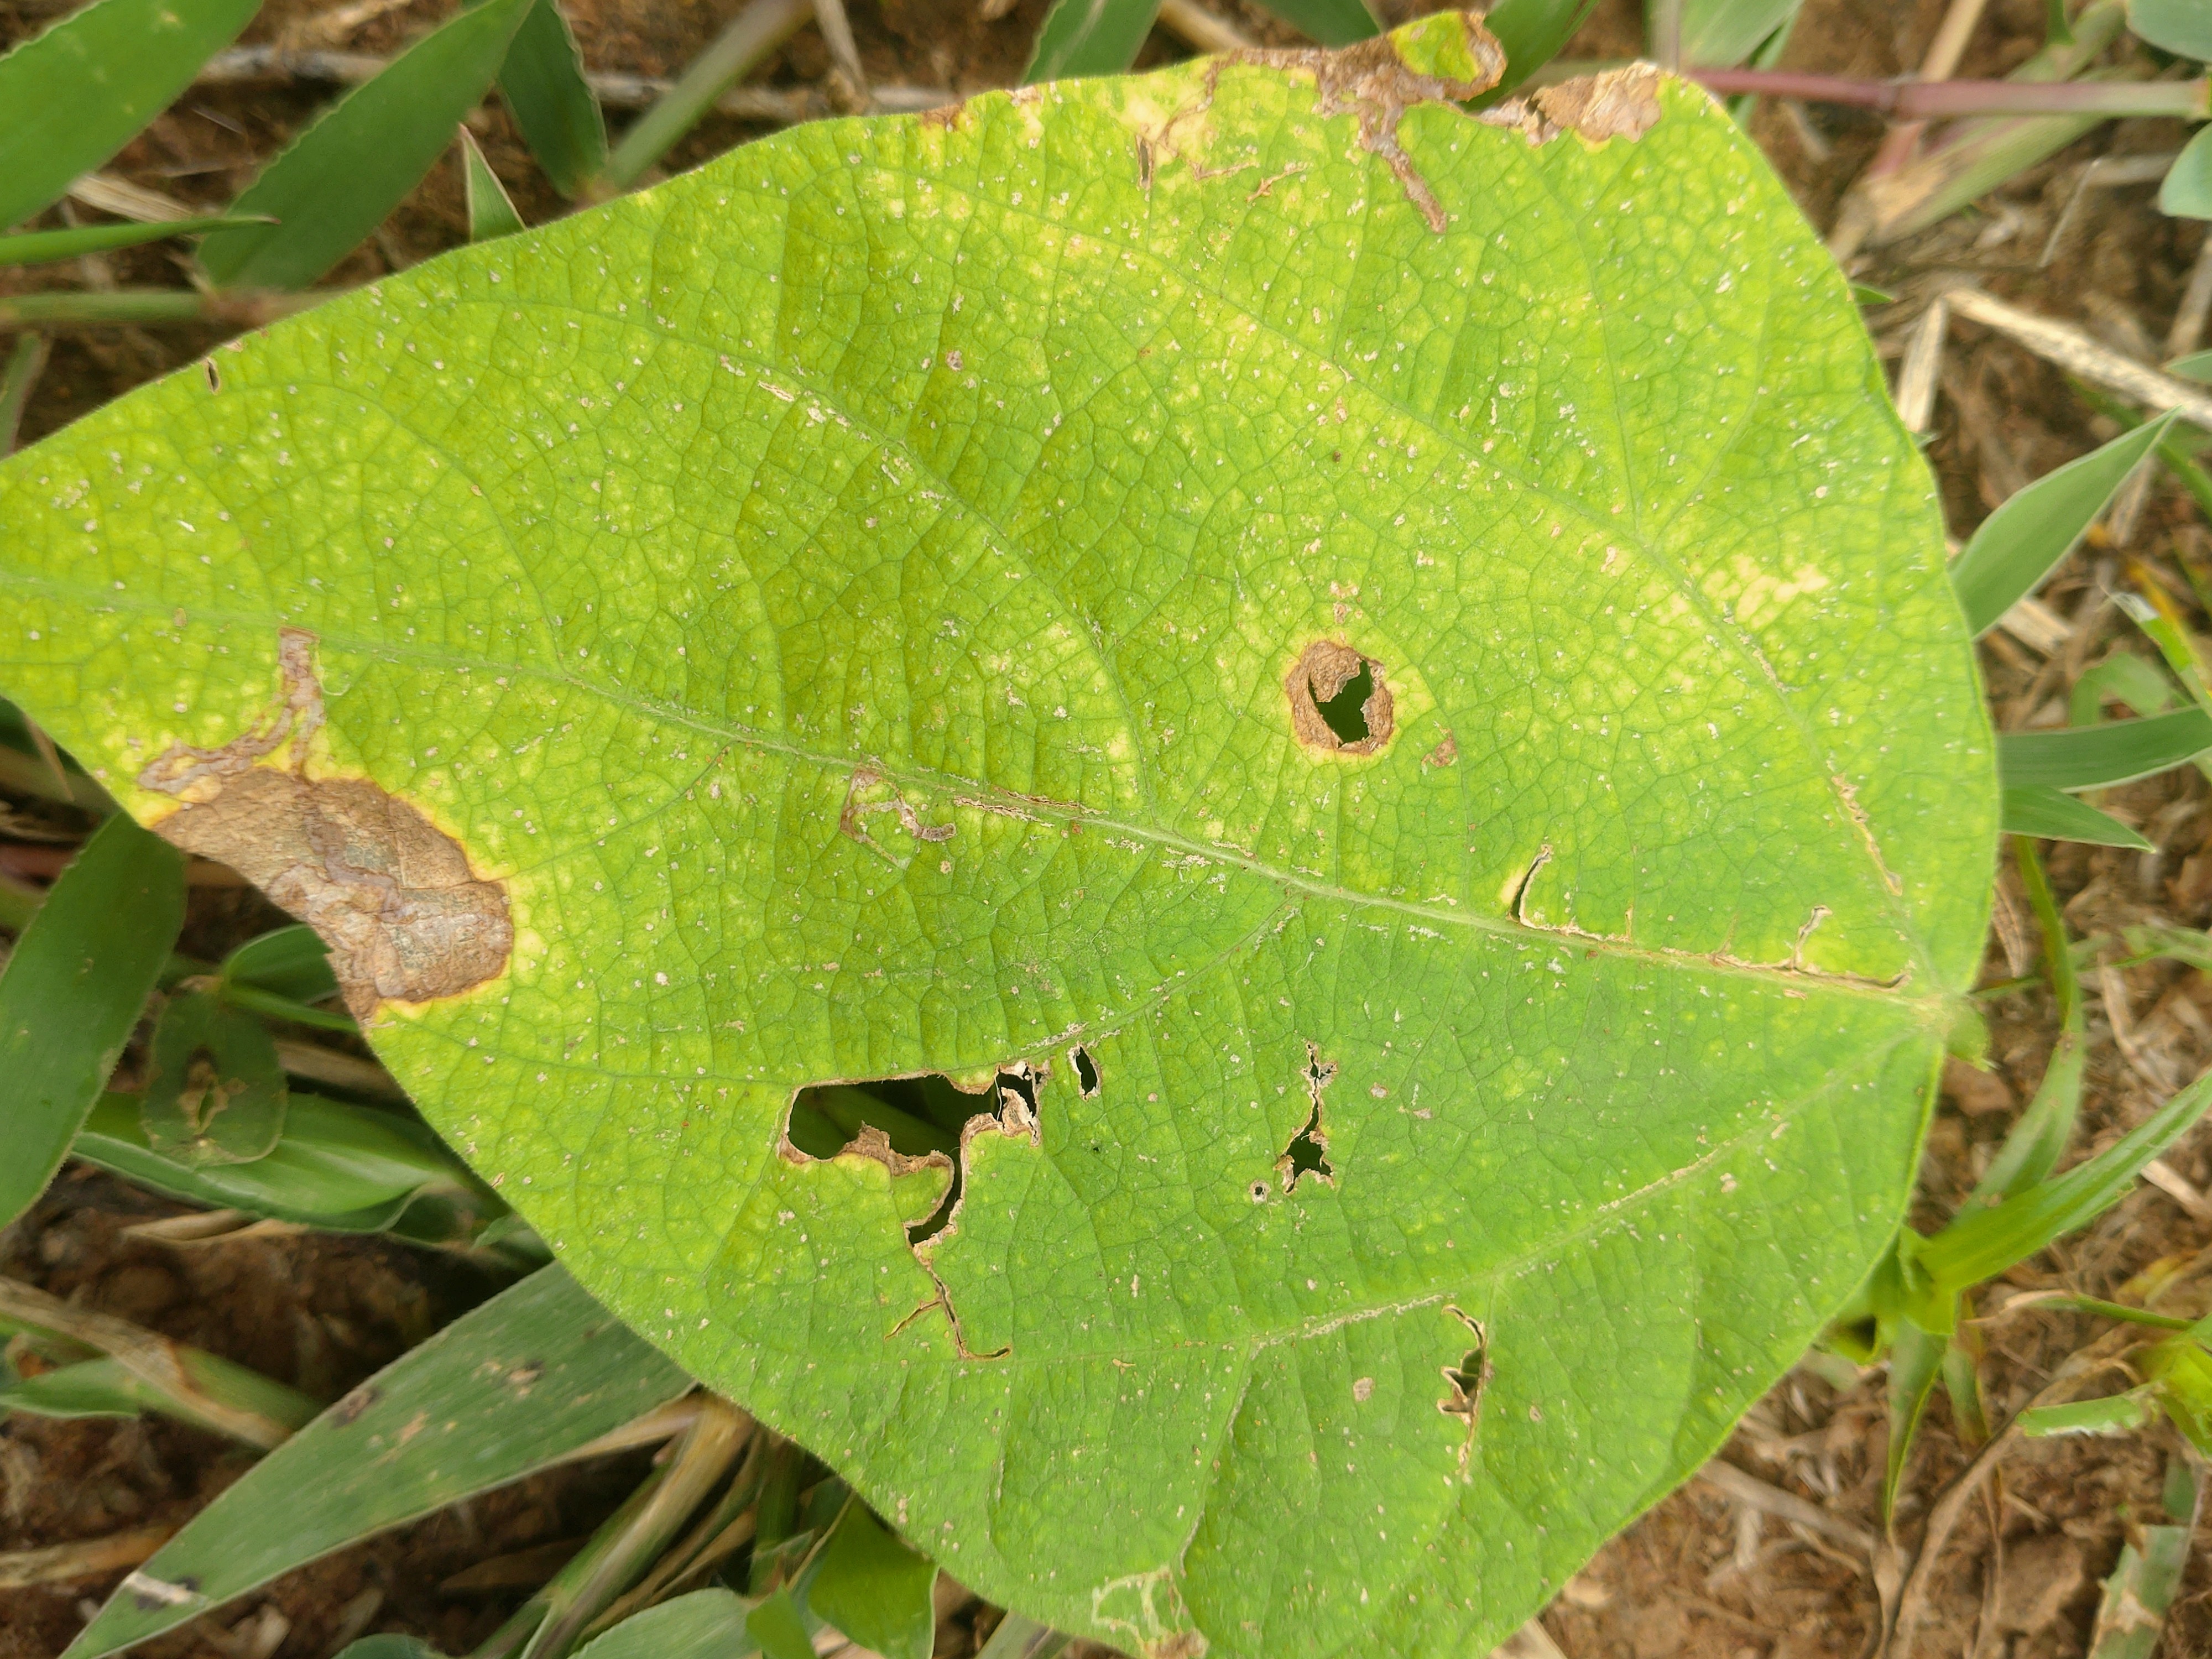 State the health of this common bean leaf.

rust
